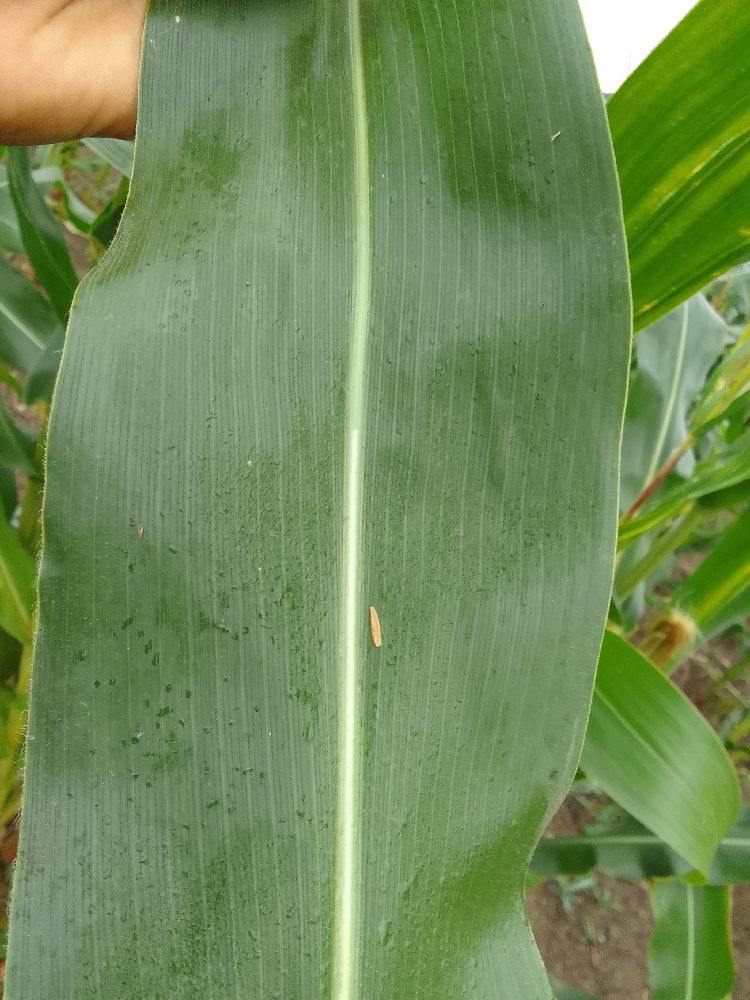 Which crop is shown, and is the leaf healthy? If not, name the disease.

maize, healthy
